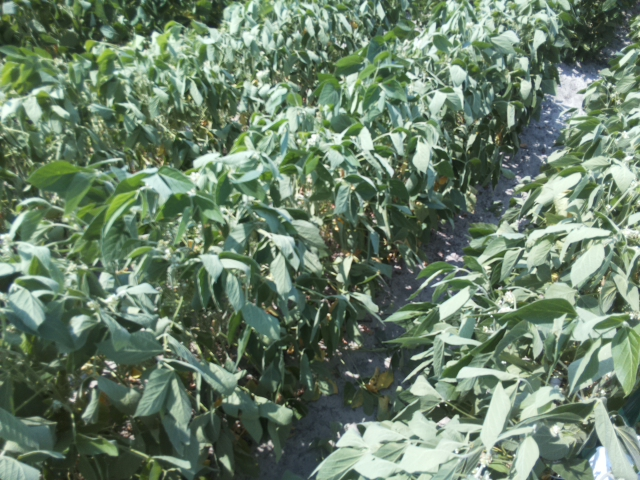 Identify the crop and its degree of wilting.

soybean, moderate turgor loss in upper canopy
